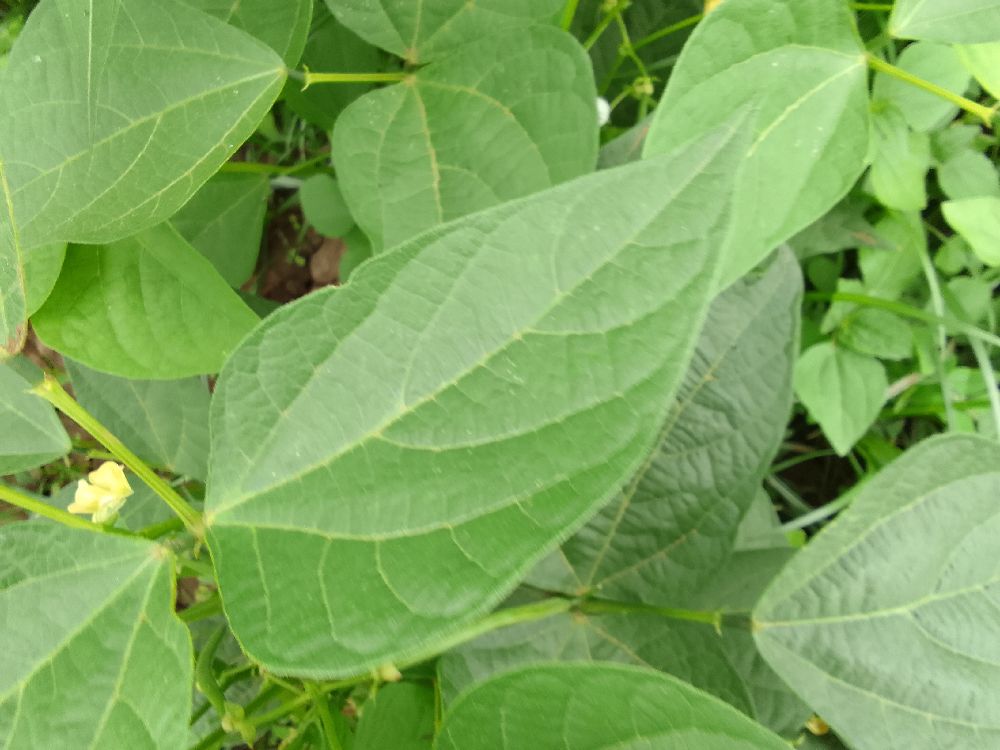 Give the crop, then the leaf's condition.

common bean, healthy
